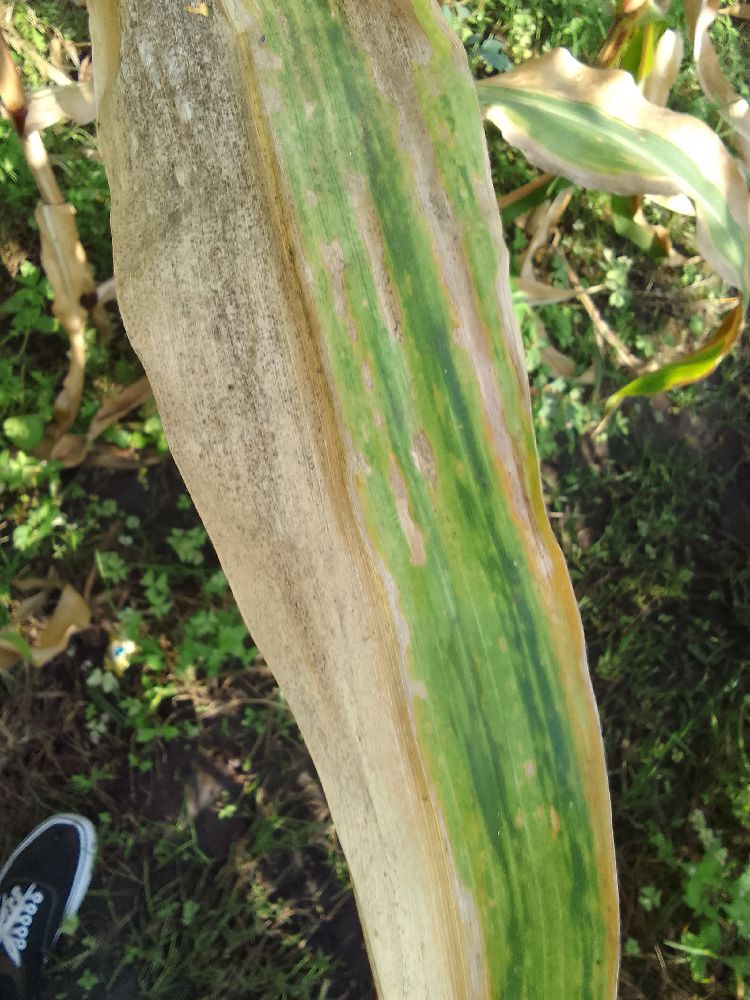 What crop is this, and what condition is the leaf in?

maize, maize lethal necrosis
